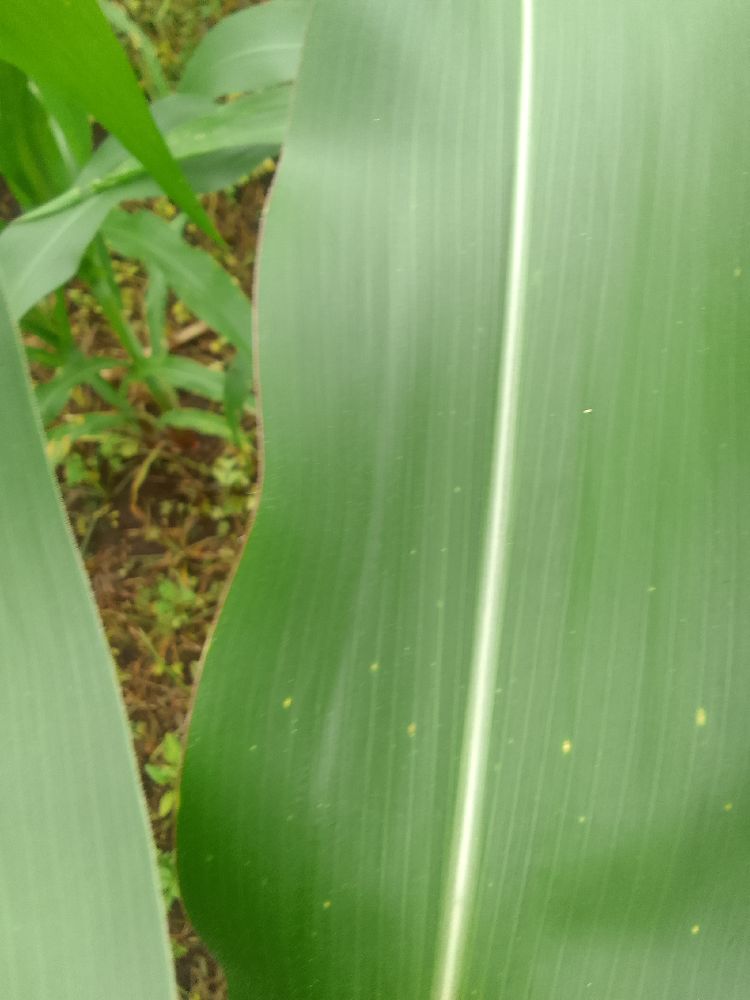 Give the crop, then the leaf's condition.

maize, healthy
